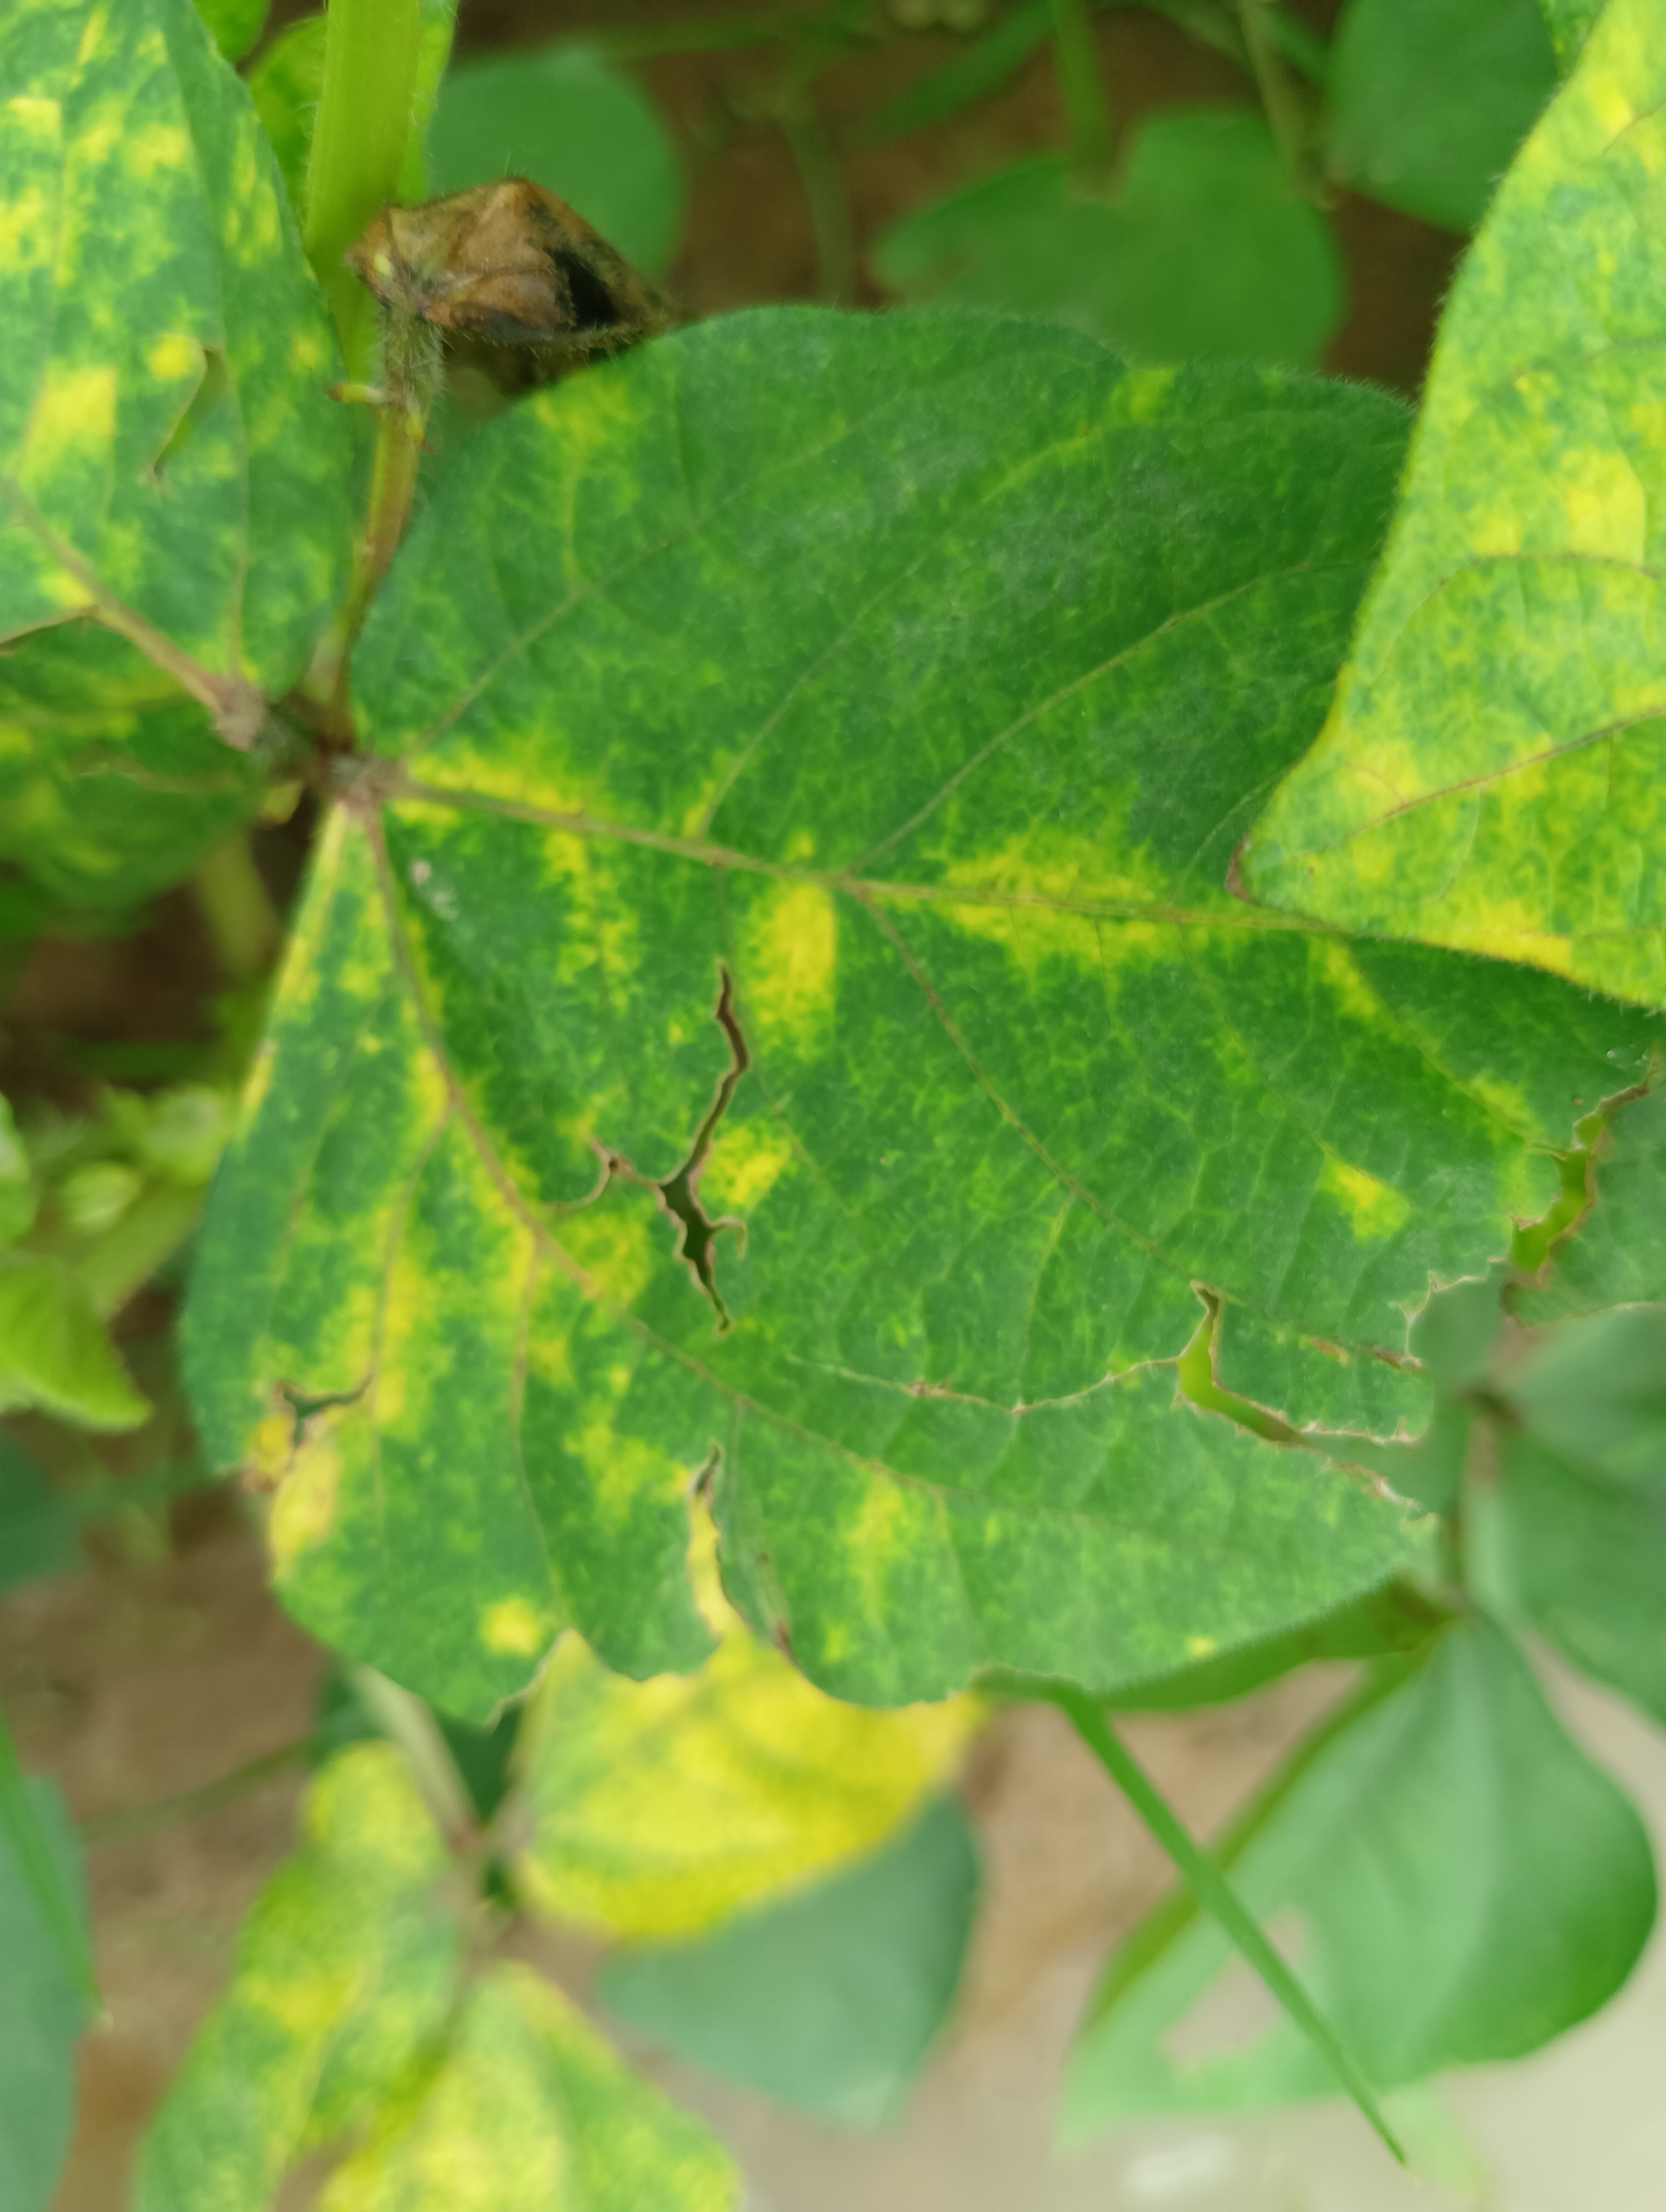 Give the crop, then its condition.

mungbean, yellow mosaic
